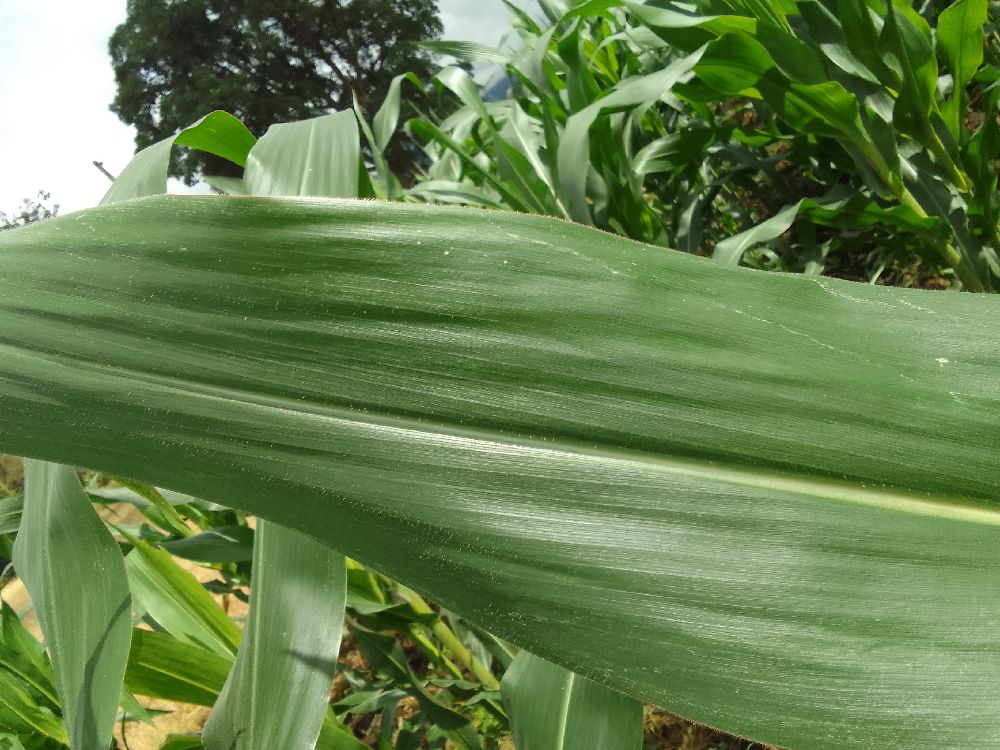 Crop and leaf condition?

maize, healthy
